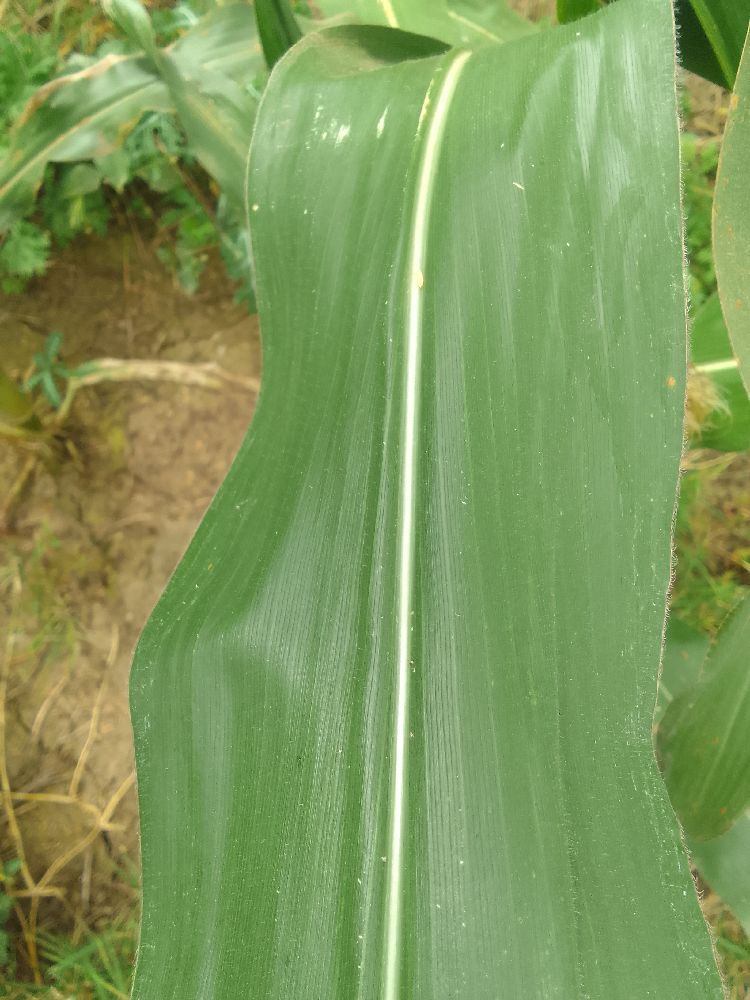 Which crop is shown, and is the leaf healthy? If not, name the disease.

maize, healthy
